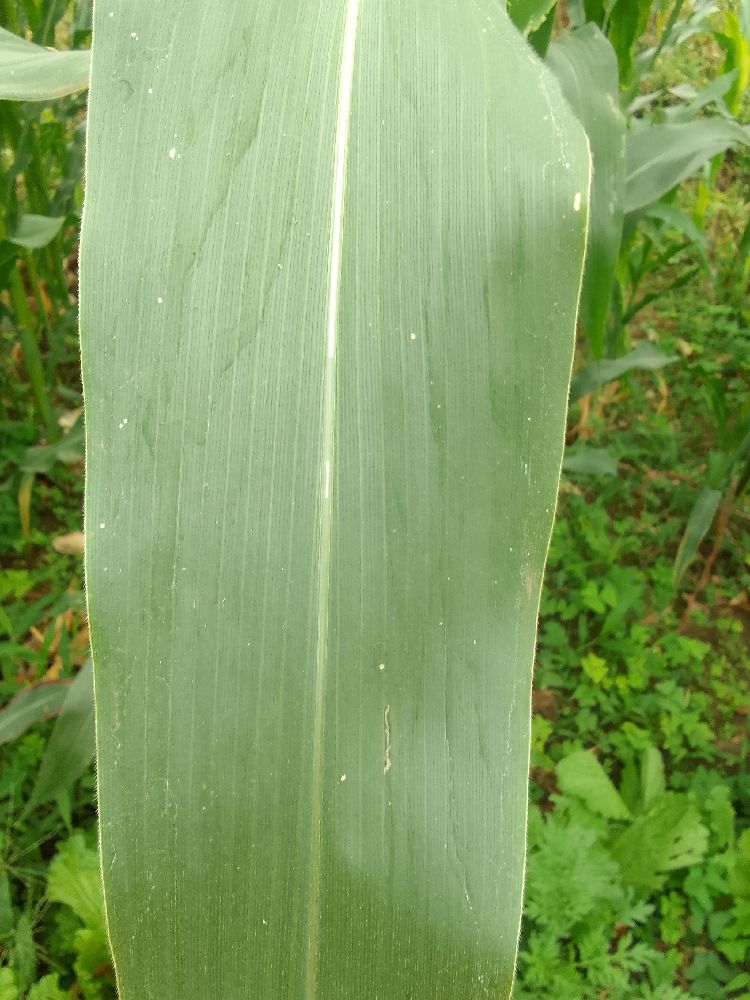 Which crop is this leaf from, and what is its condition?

maize, healthy
